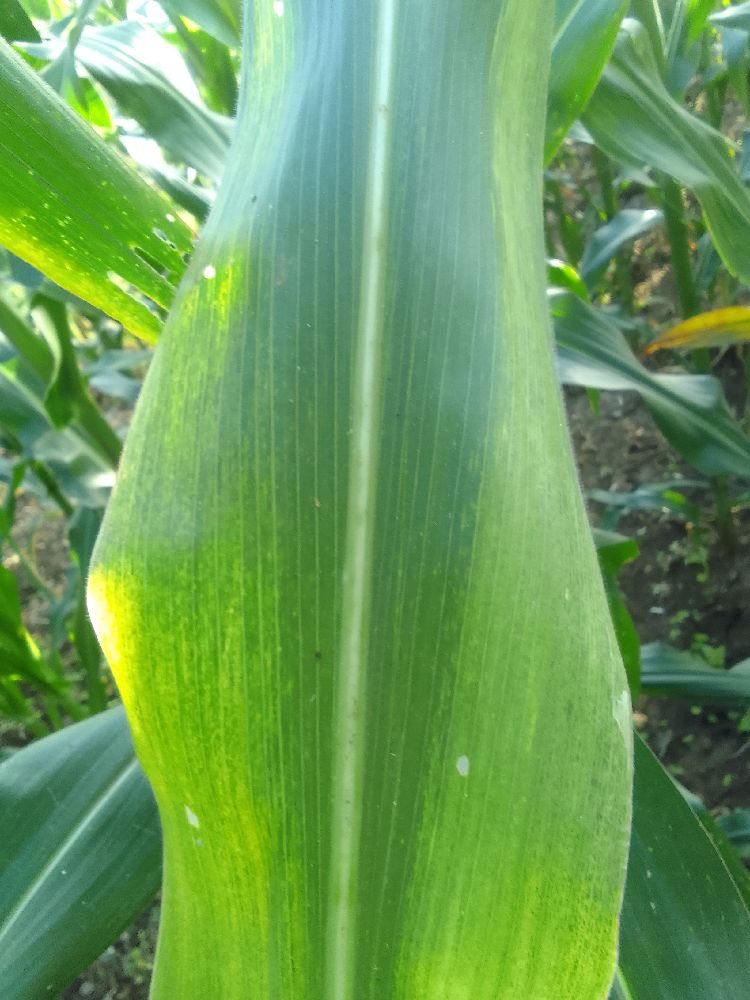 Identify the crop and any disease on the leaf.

maize, maize lethal necrosis
